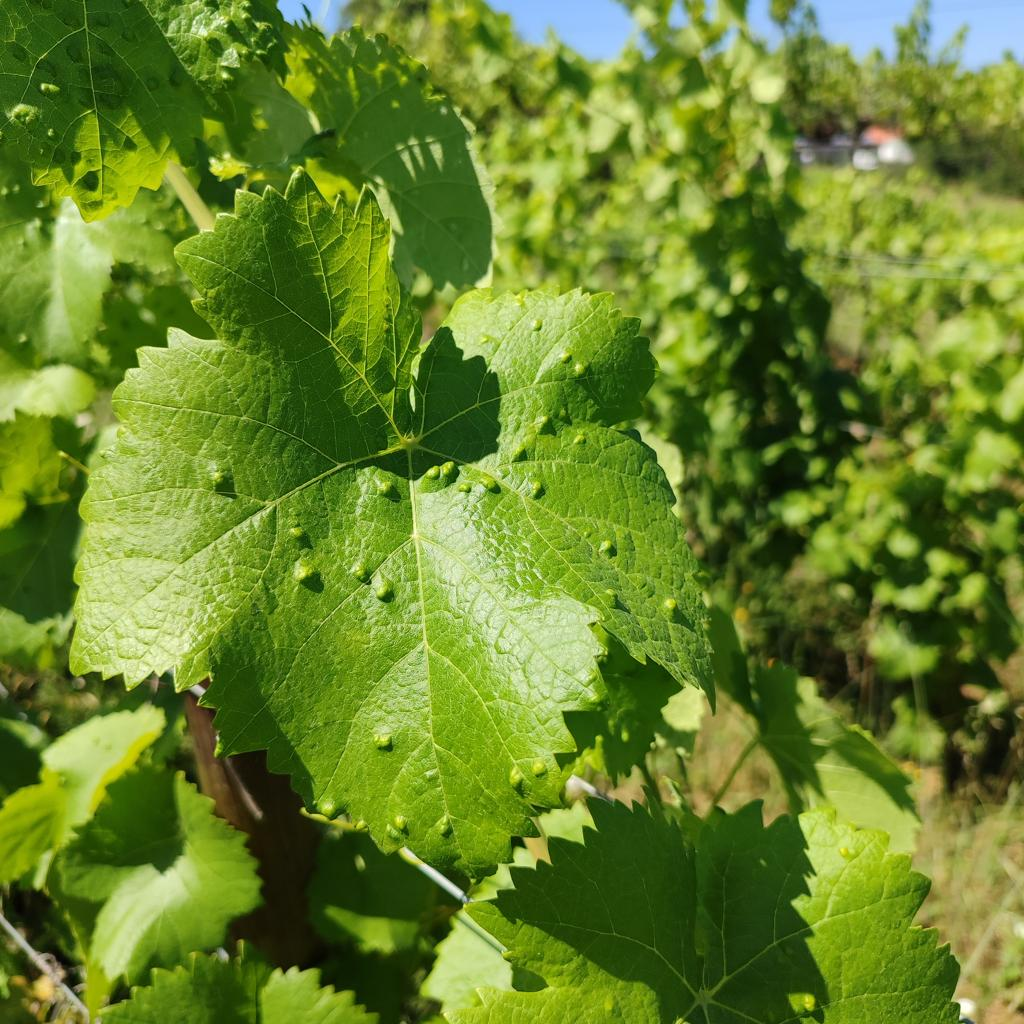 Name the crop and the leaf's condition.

grapevine, erineum mite
